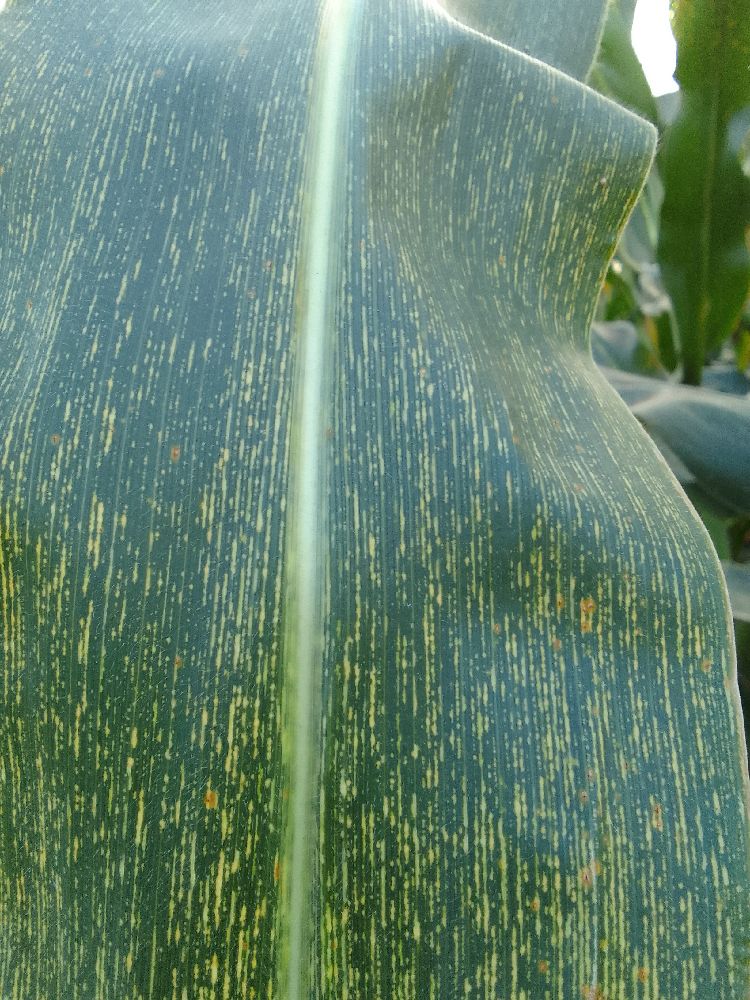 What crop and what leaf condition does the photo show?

maize, maize streak virus
